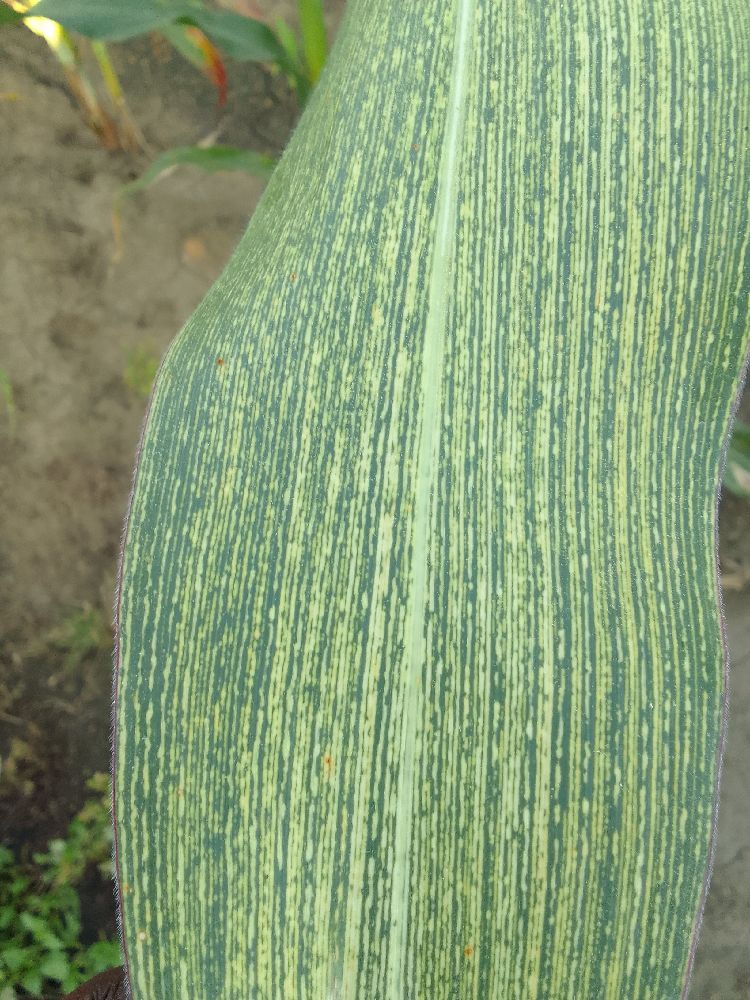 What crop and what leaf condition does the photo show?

maize, maize streak virus
